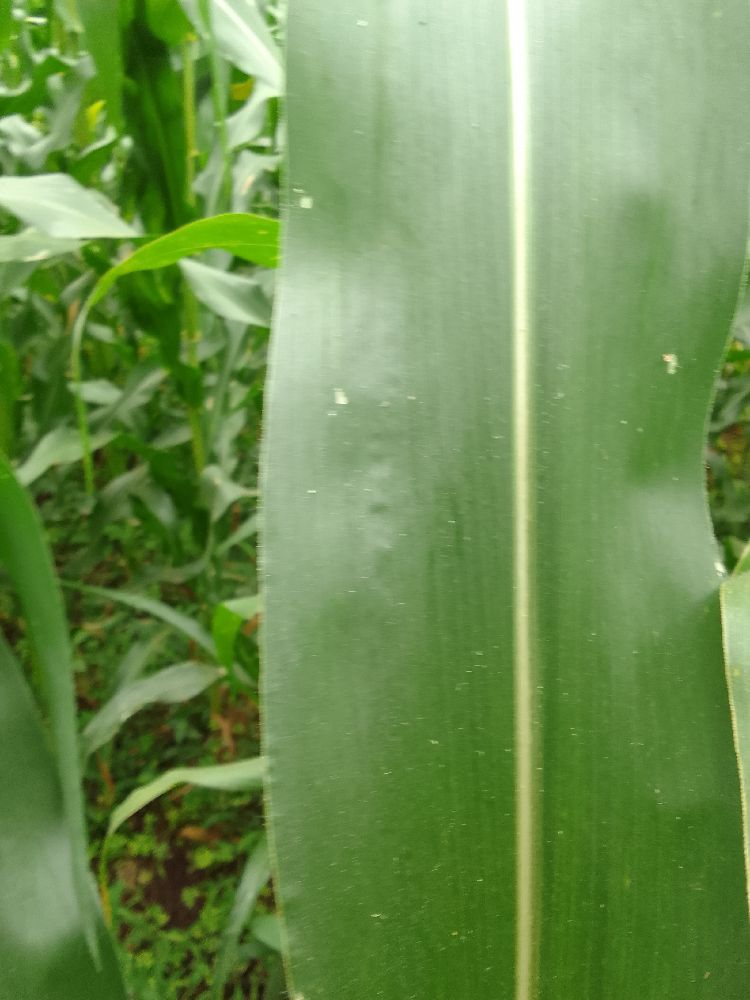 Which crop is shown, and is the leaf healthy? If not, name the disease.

maize, healthy
